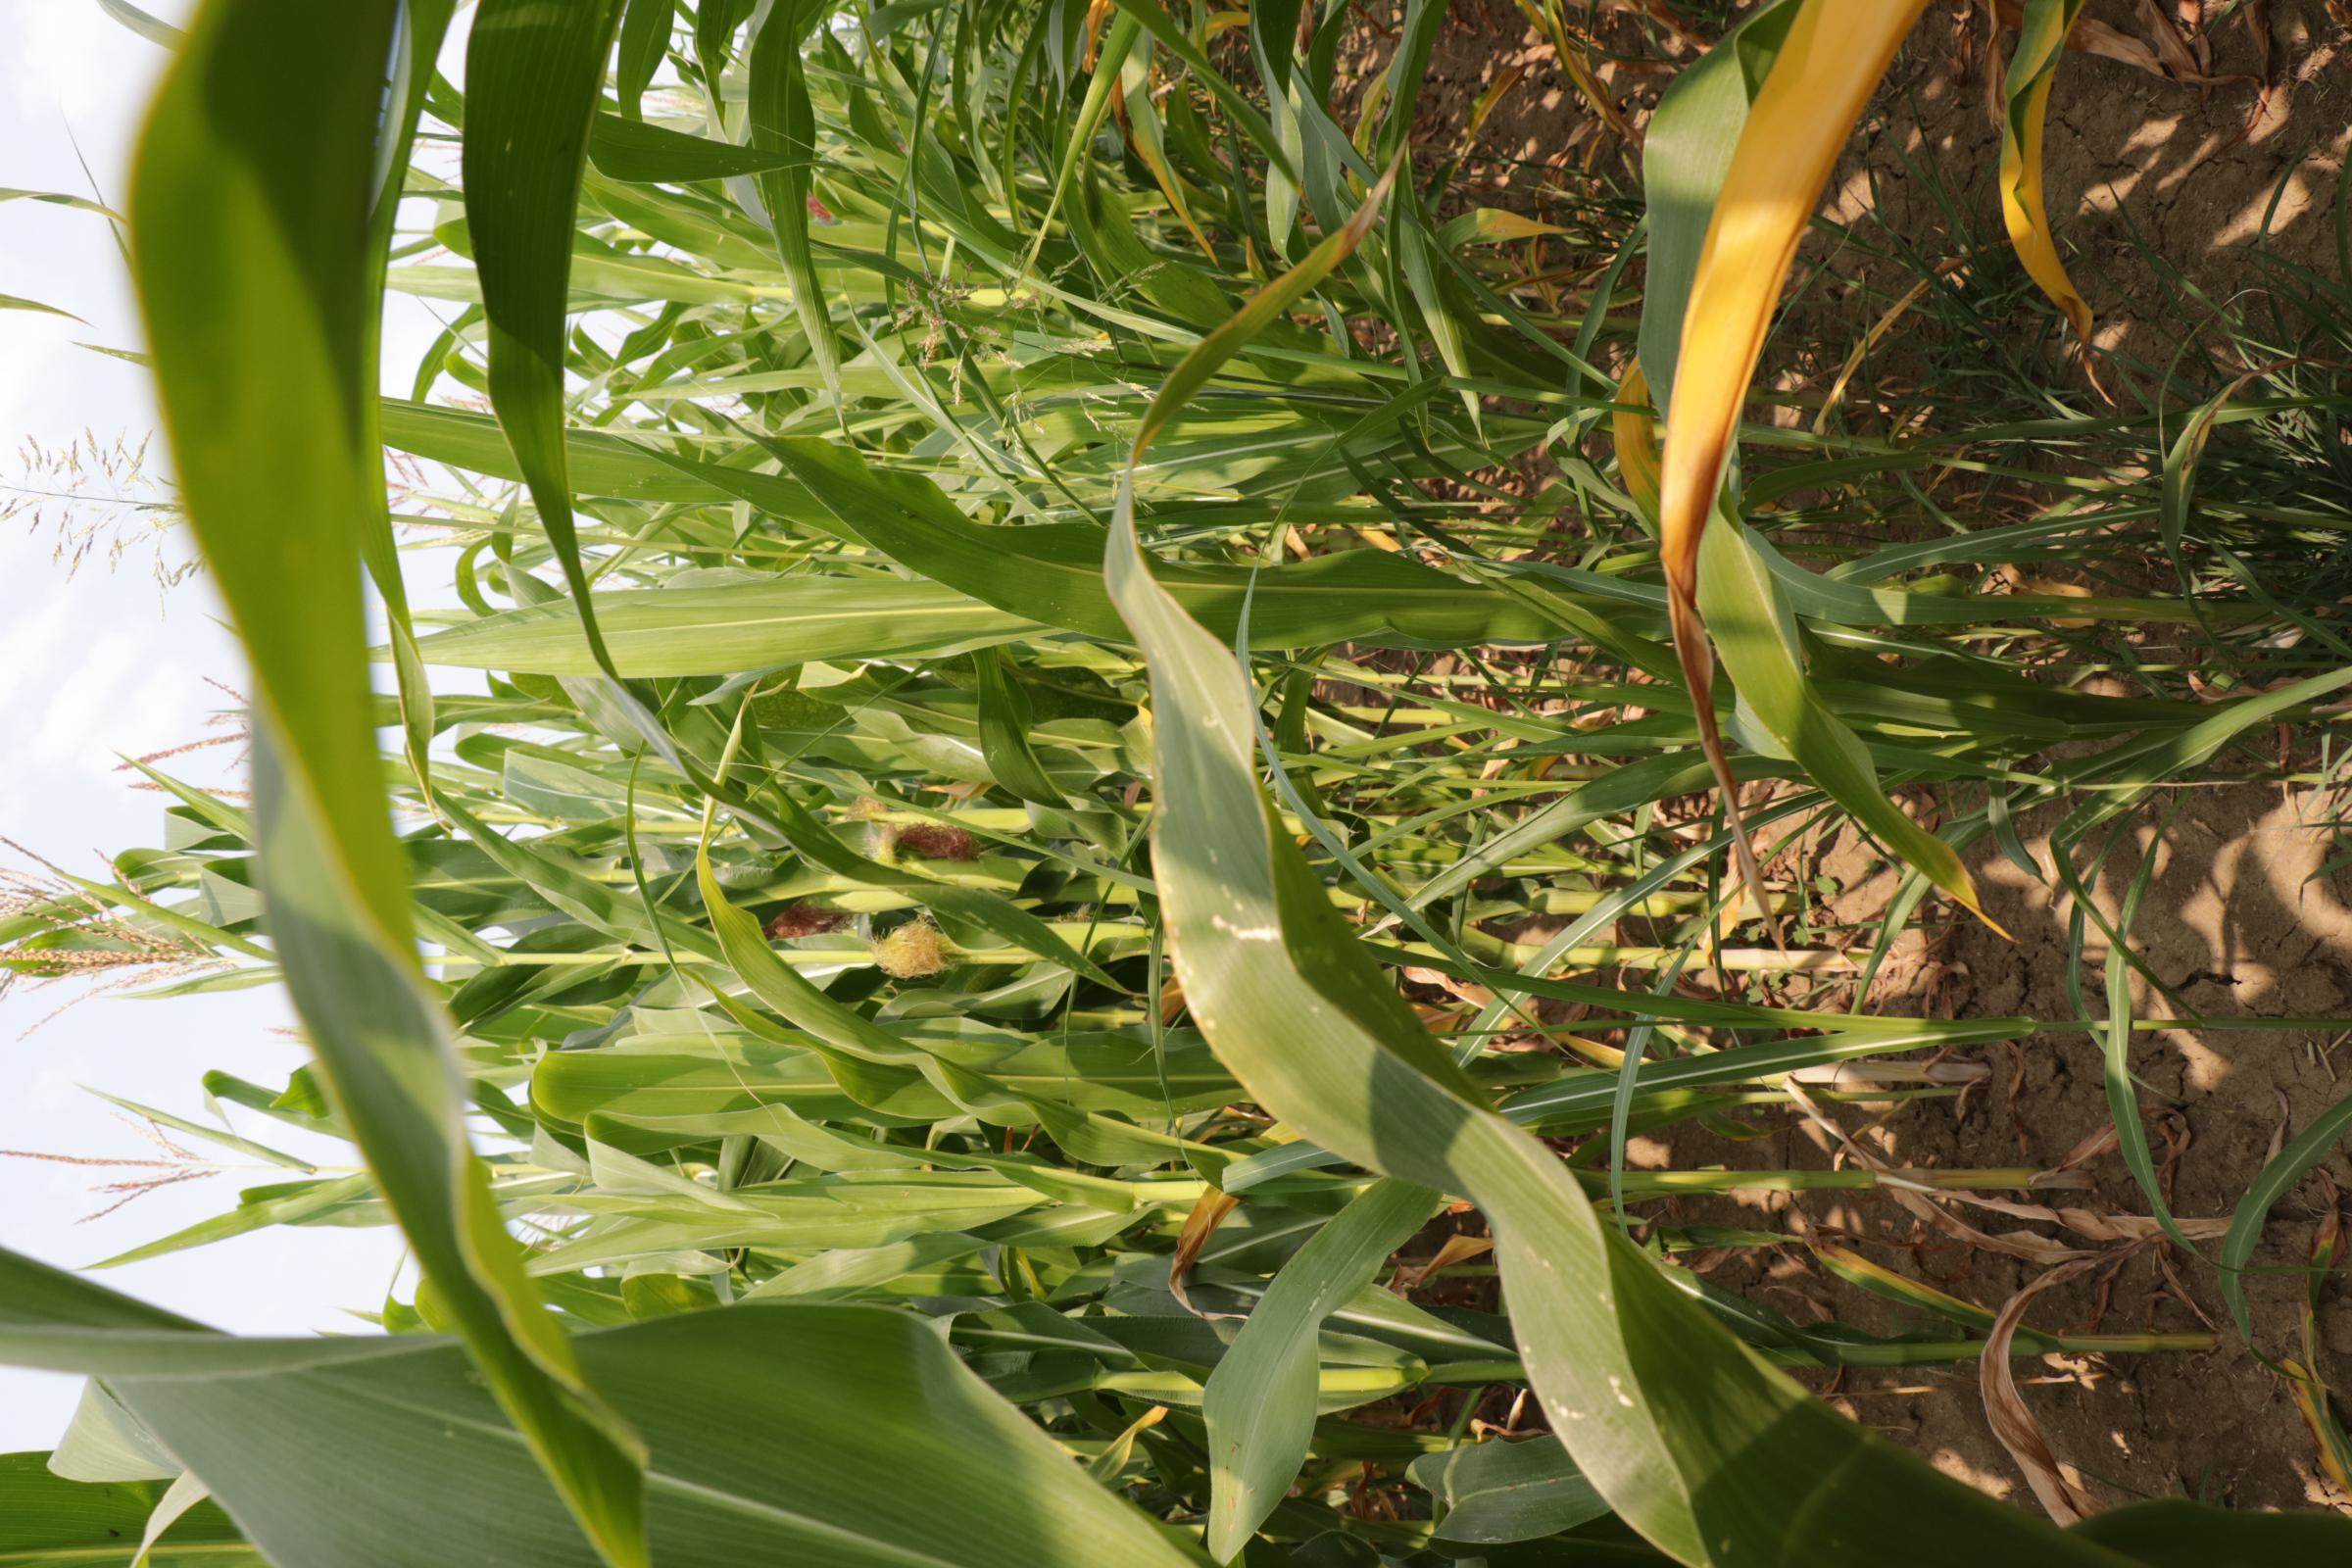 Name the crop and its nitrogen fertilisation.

maize, full nitrogen fertilisation
